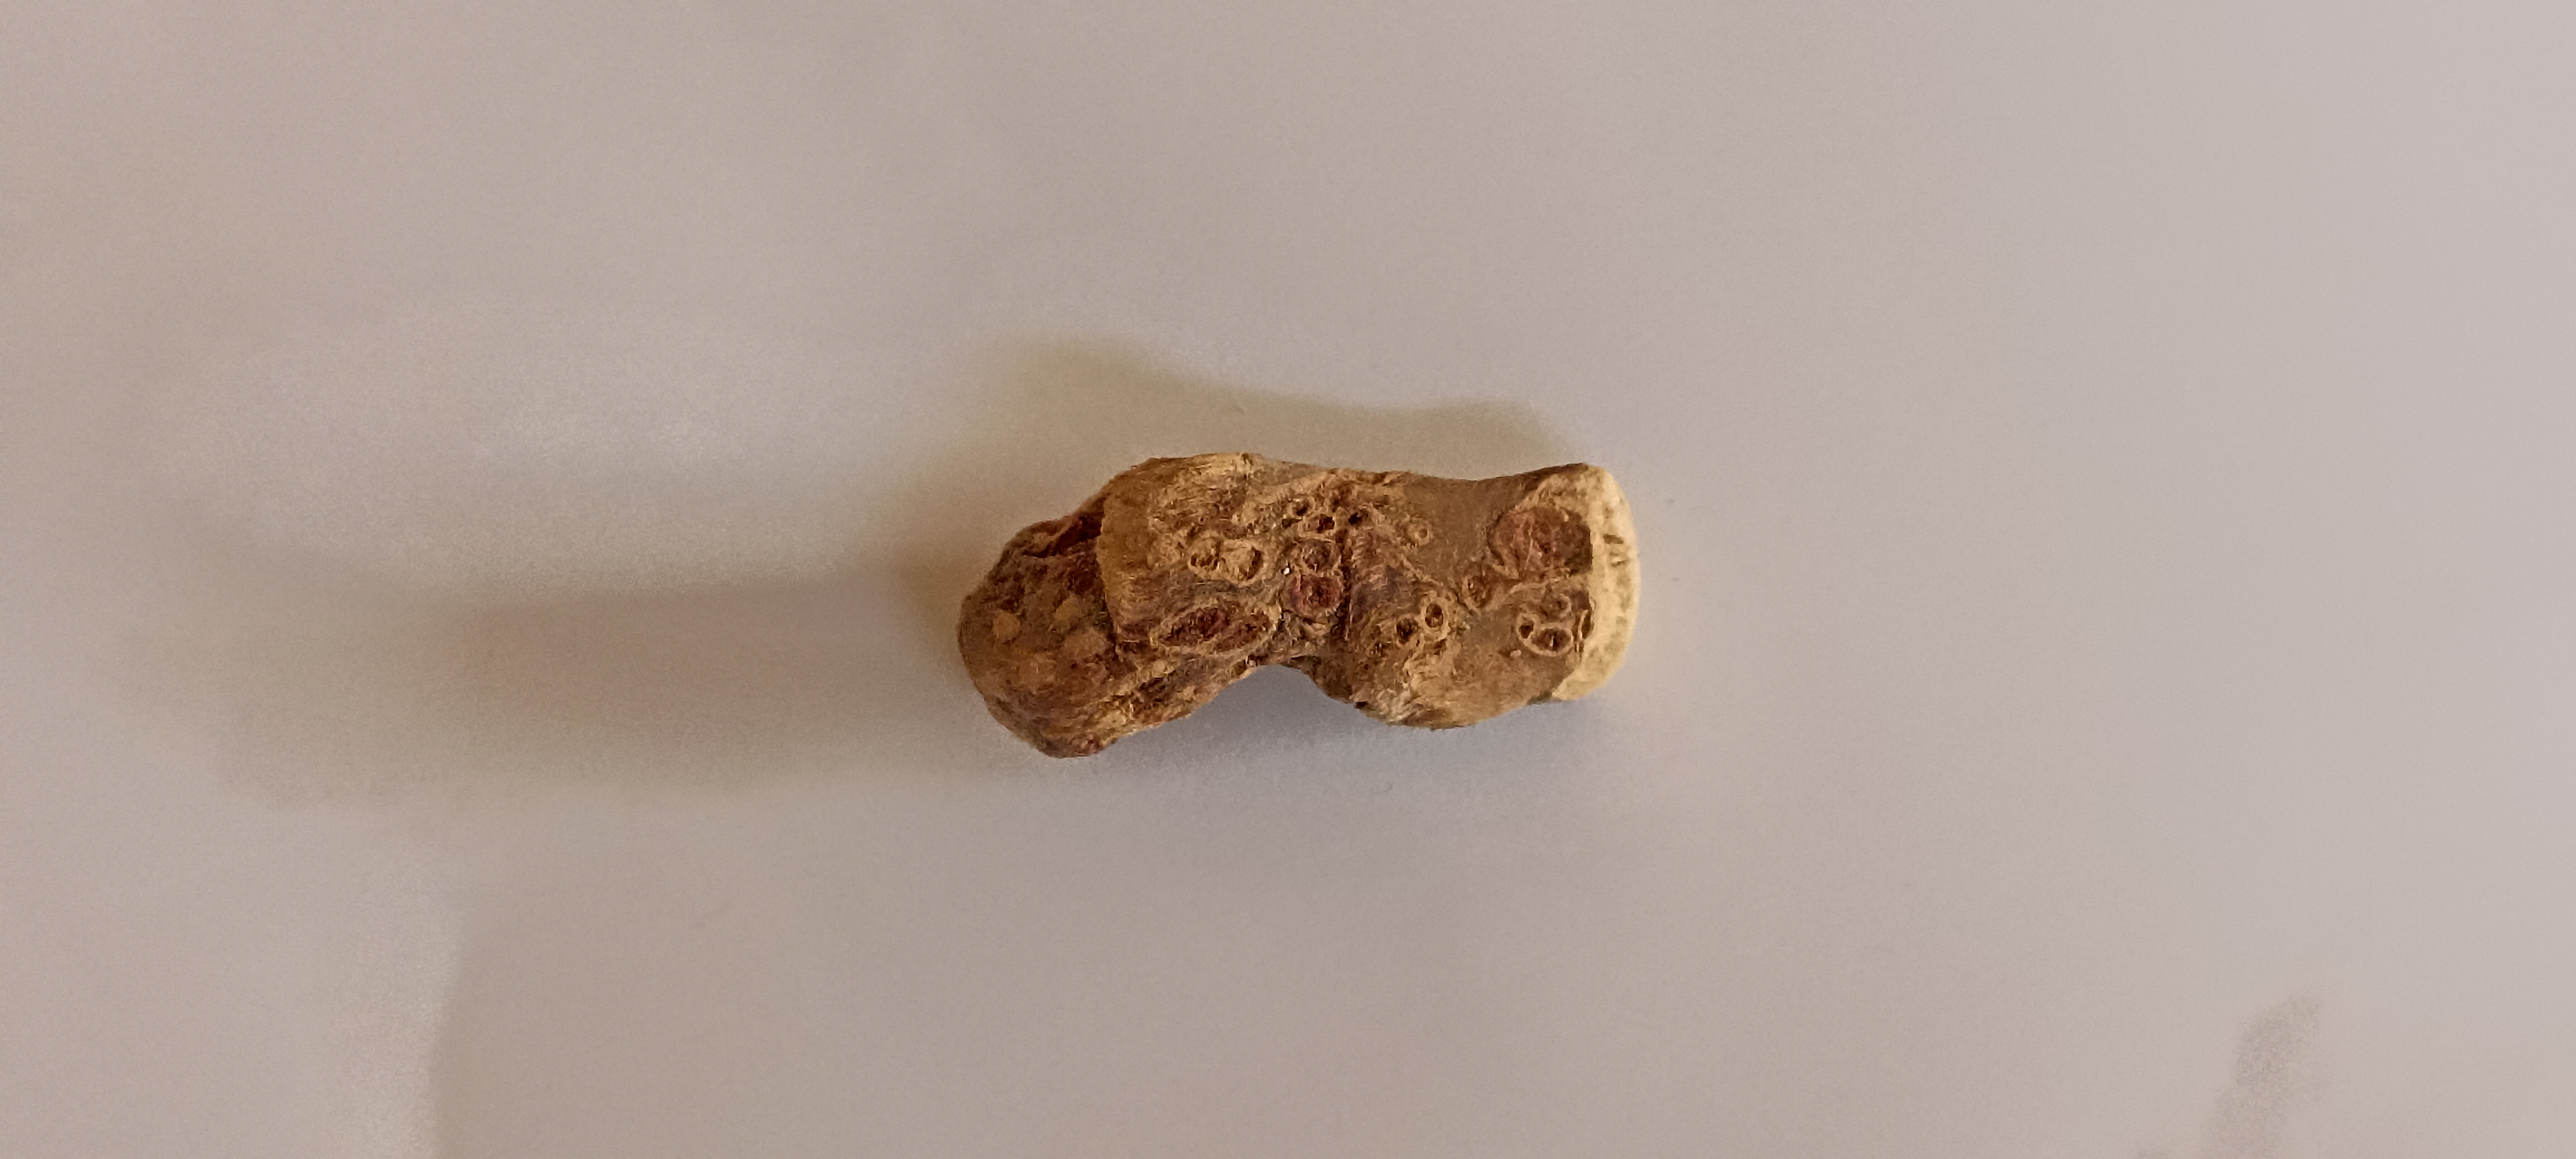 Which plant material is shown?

vekhand
